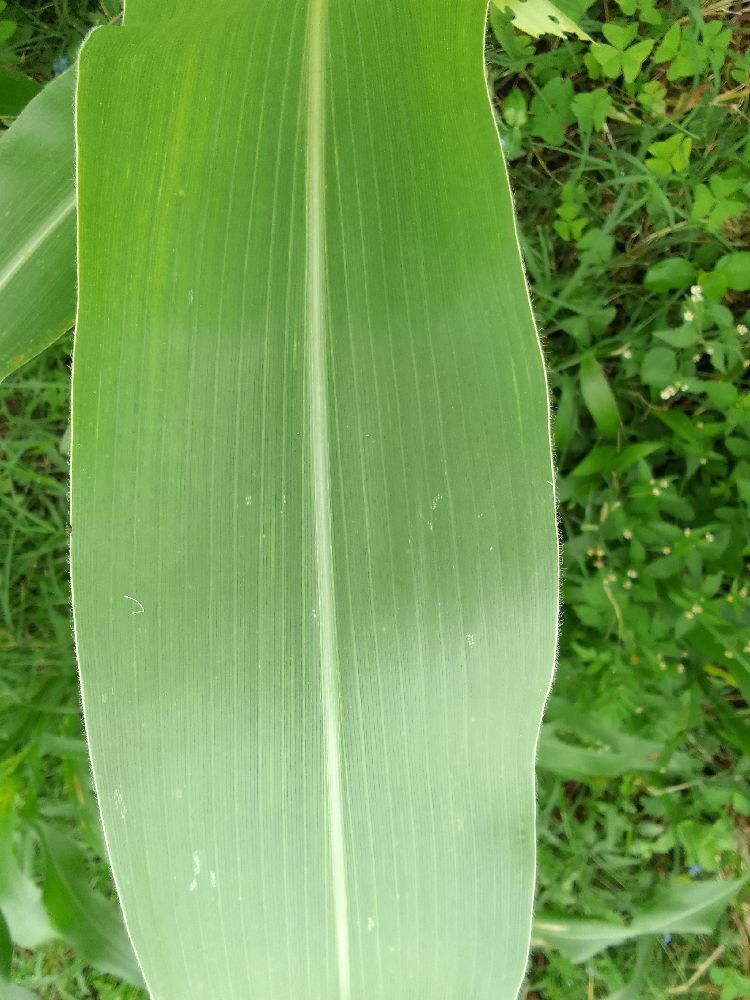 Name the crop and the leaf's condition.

maize, healthy
